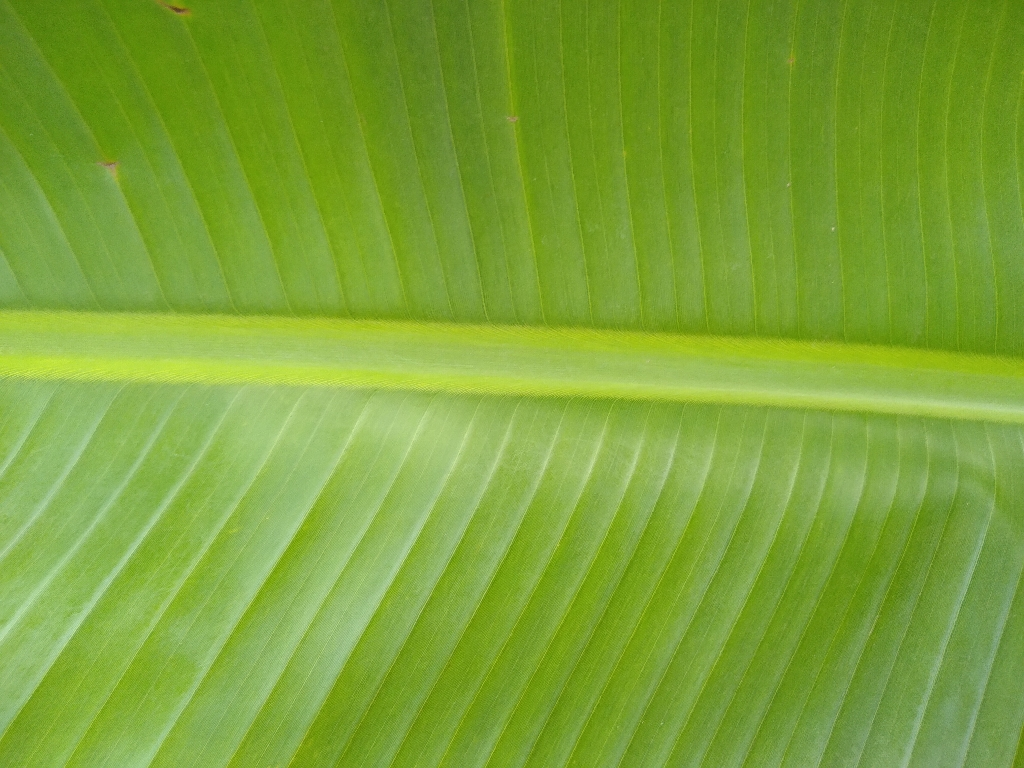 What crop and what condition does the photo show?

banana, healthy
